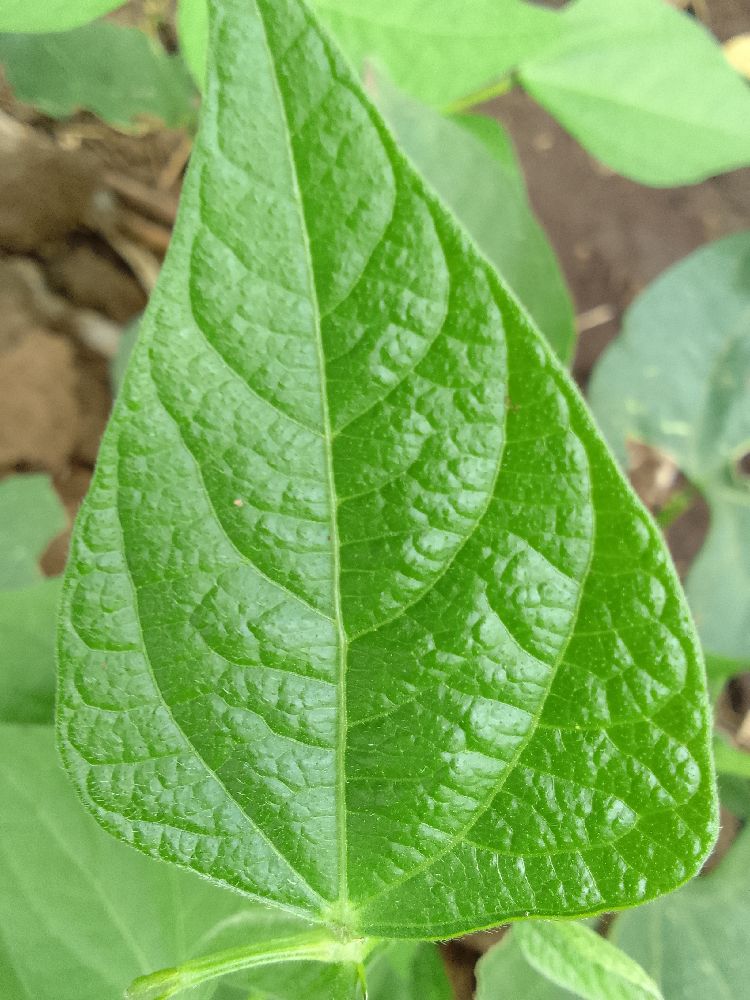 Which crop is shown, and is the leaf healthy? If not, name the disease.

common bean, healthy
